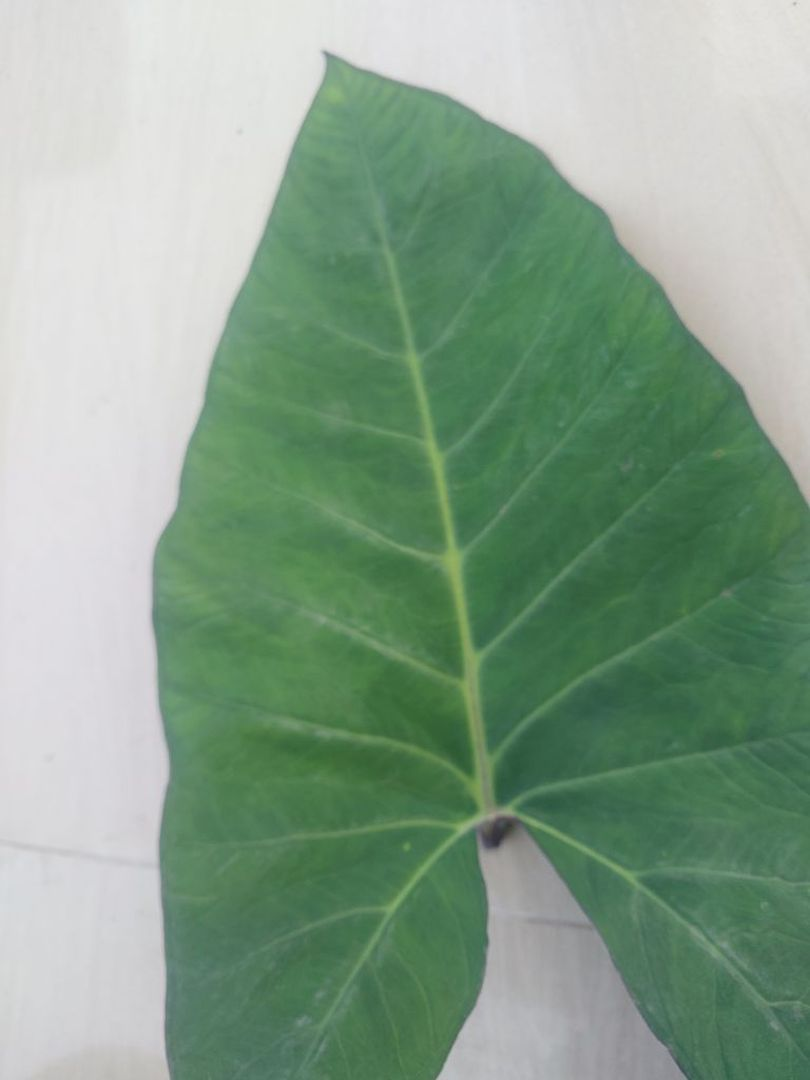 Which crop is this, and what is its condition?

taro, healthy
